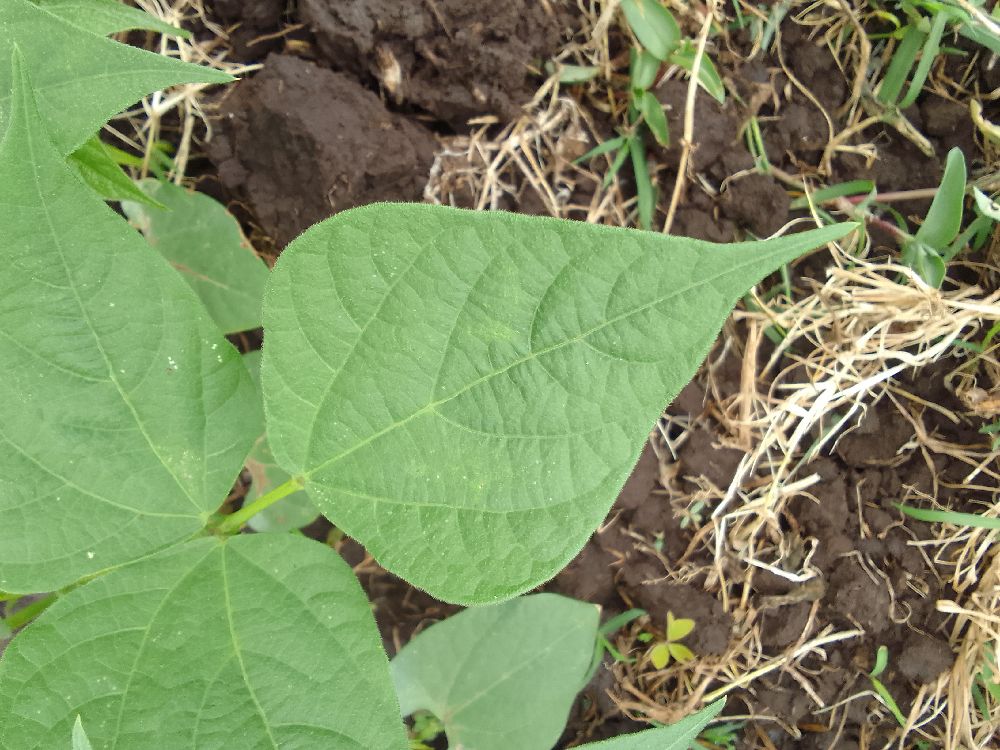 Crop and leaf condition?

common bean, healthy
